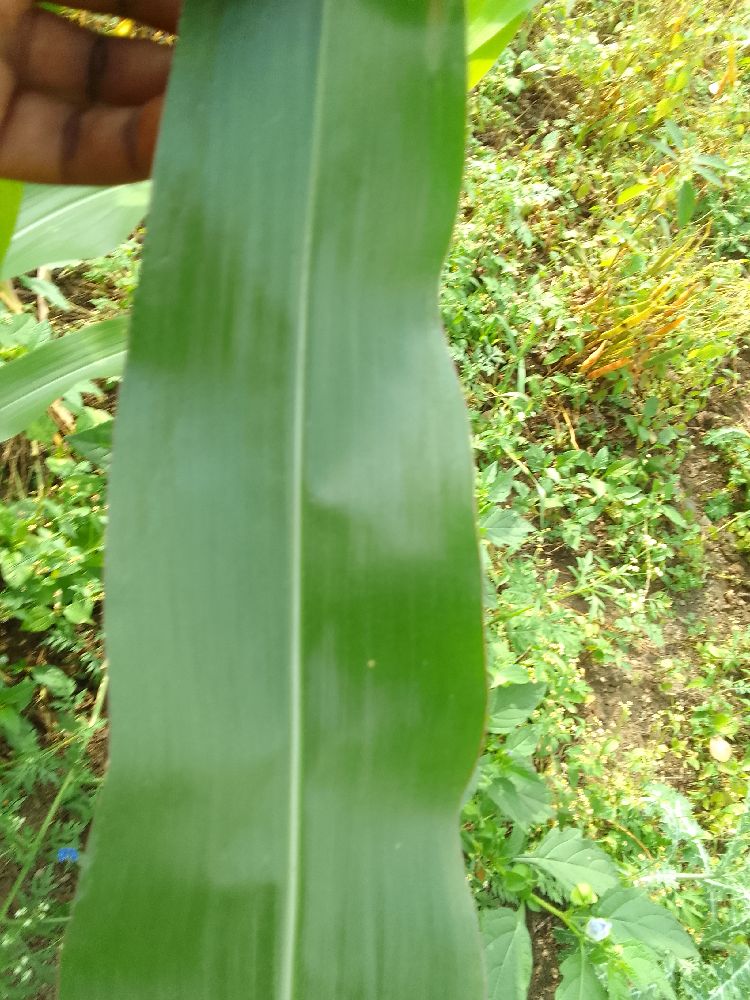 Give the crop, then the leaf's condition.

maize, healthy
